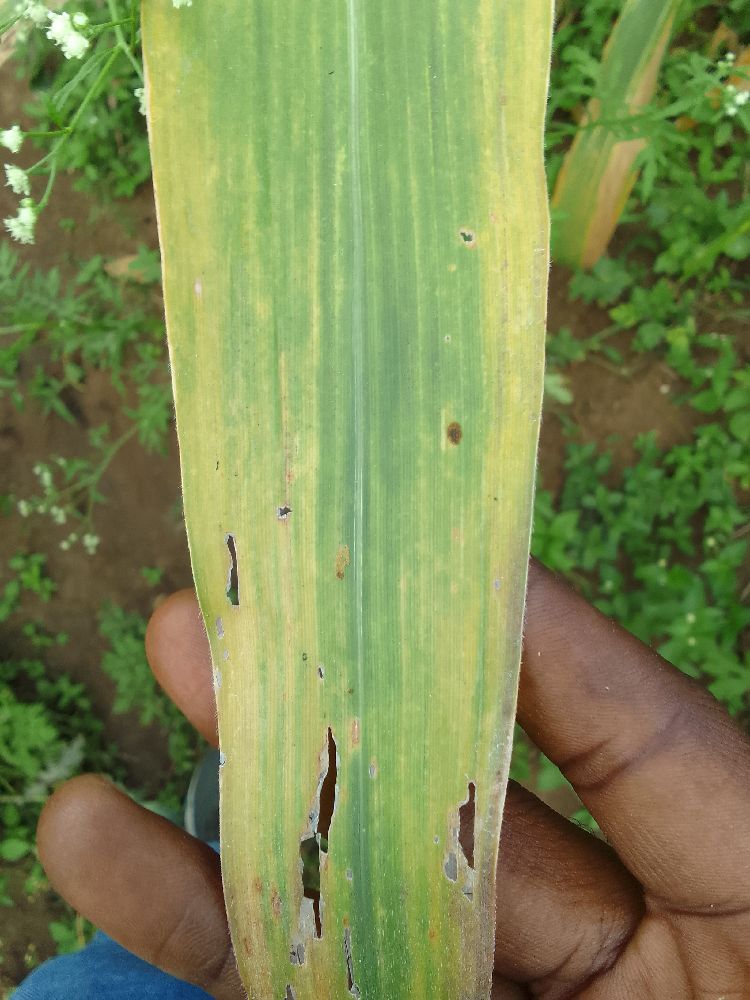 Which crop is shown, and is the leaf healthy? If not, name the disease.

maize, maize lethal necrosis
